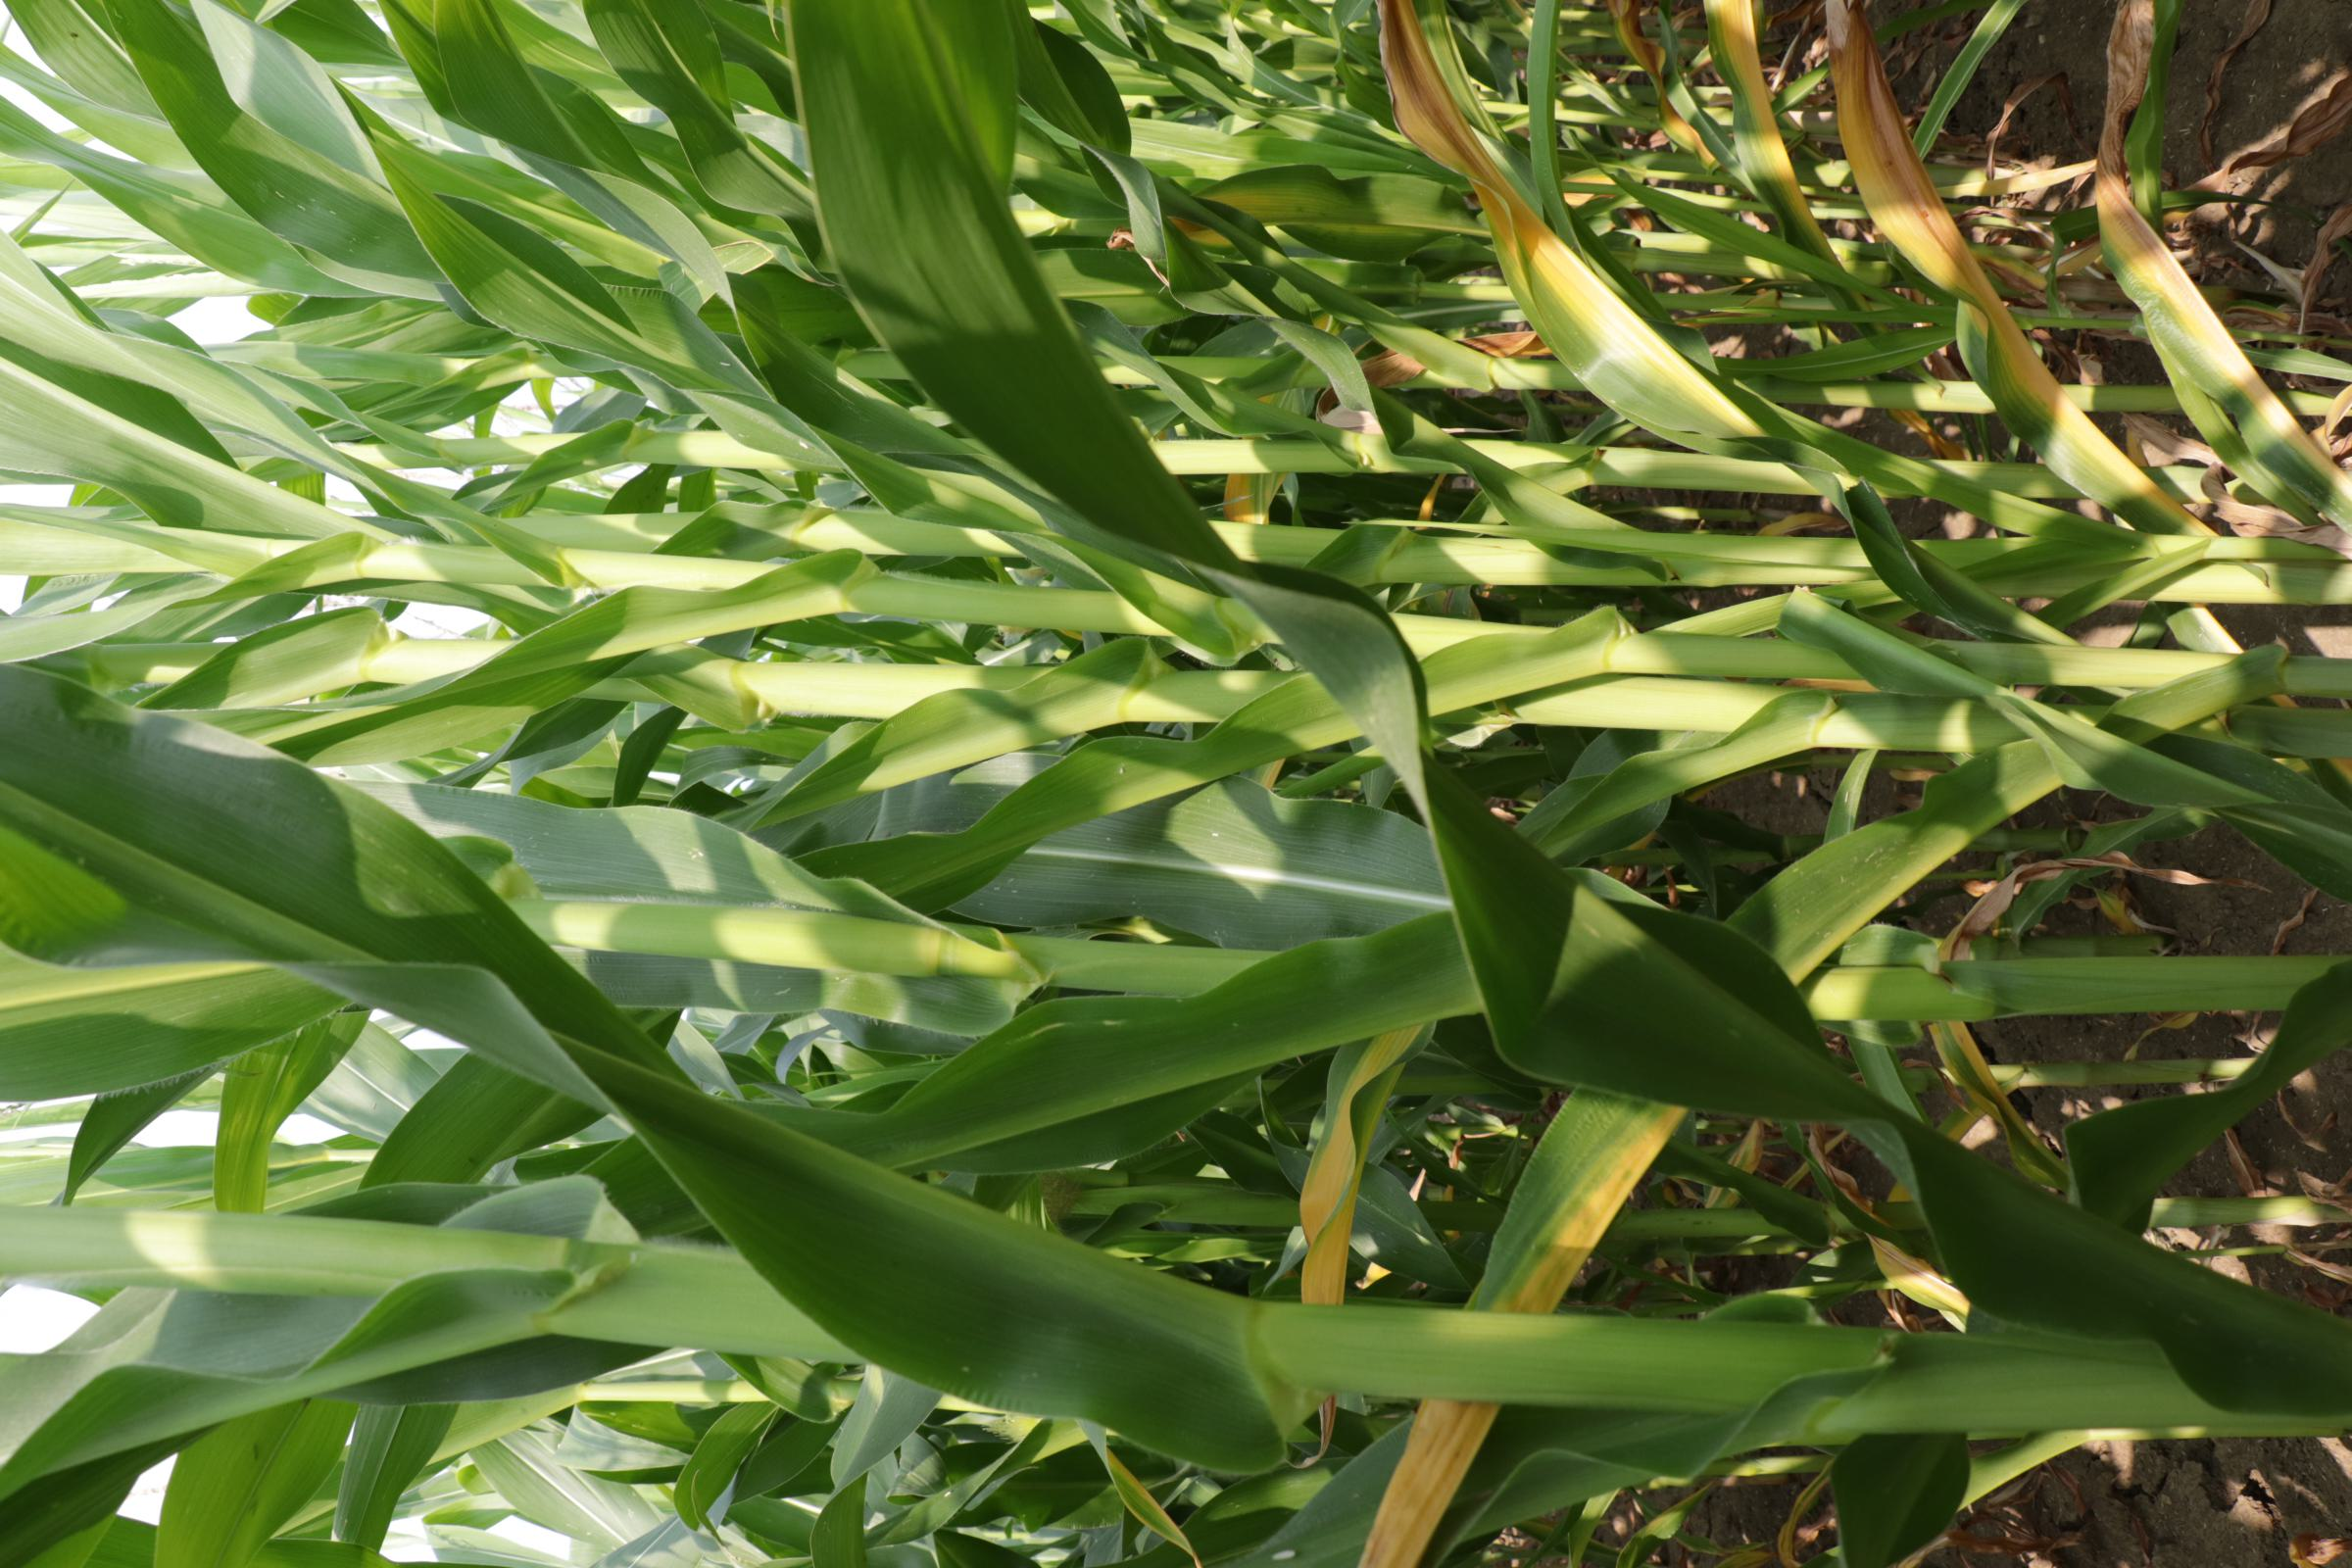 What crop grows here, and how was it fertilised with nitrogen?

maize, full nitrogen fertilisation
